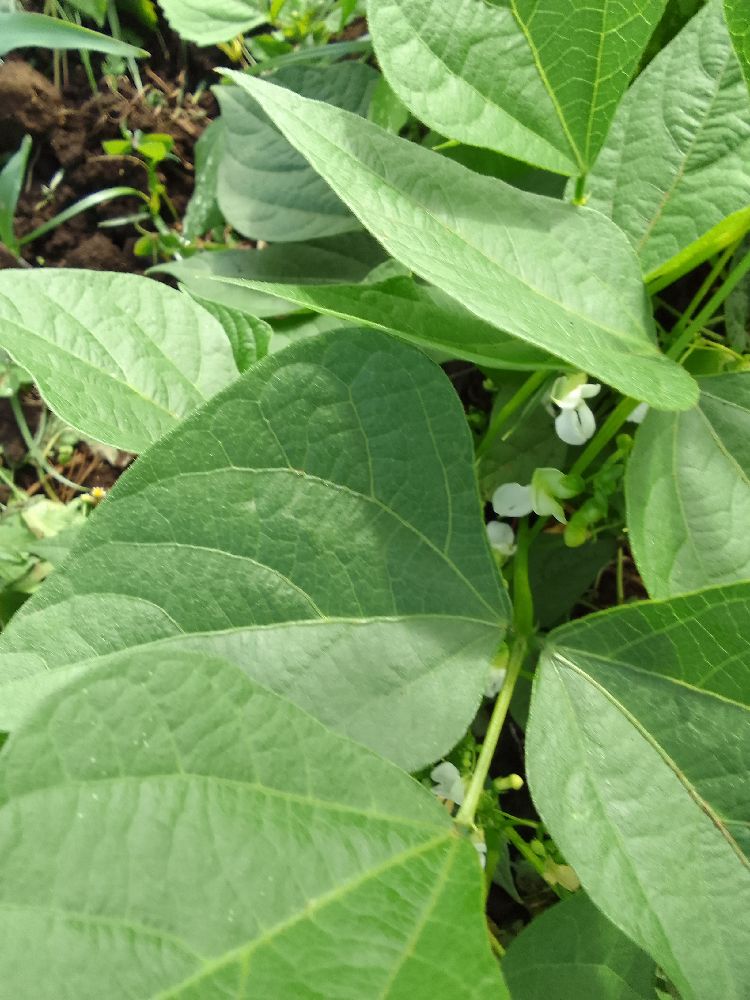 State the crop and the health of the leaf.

common bean, healthy
